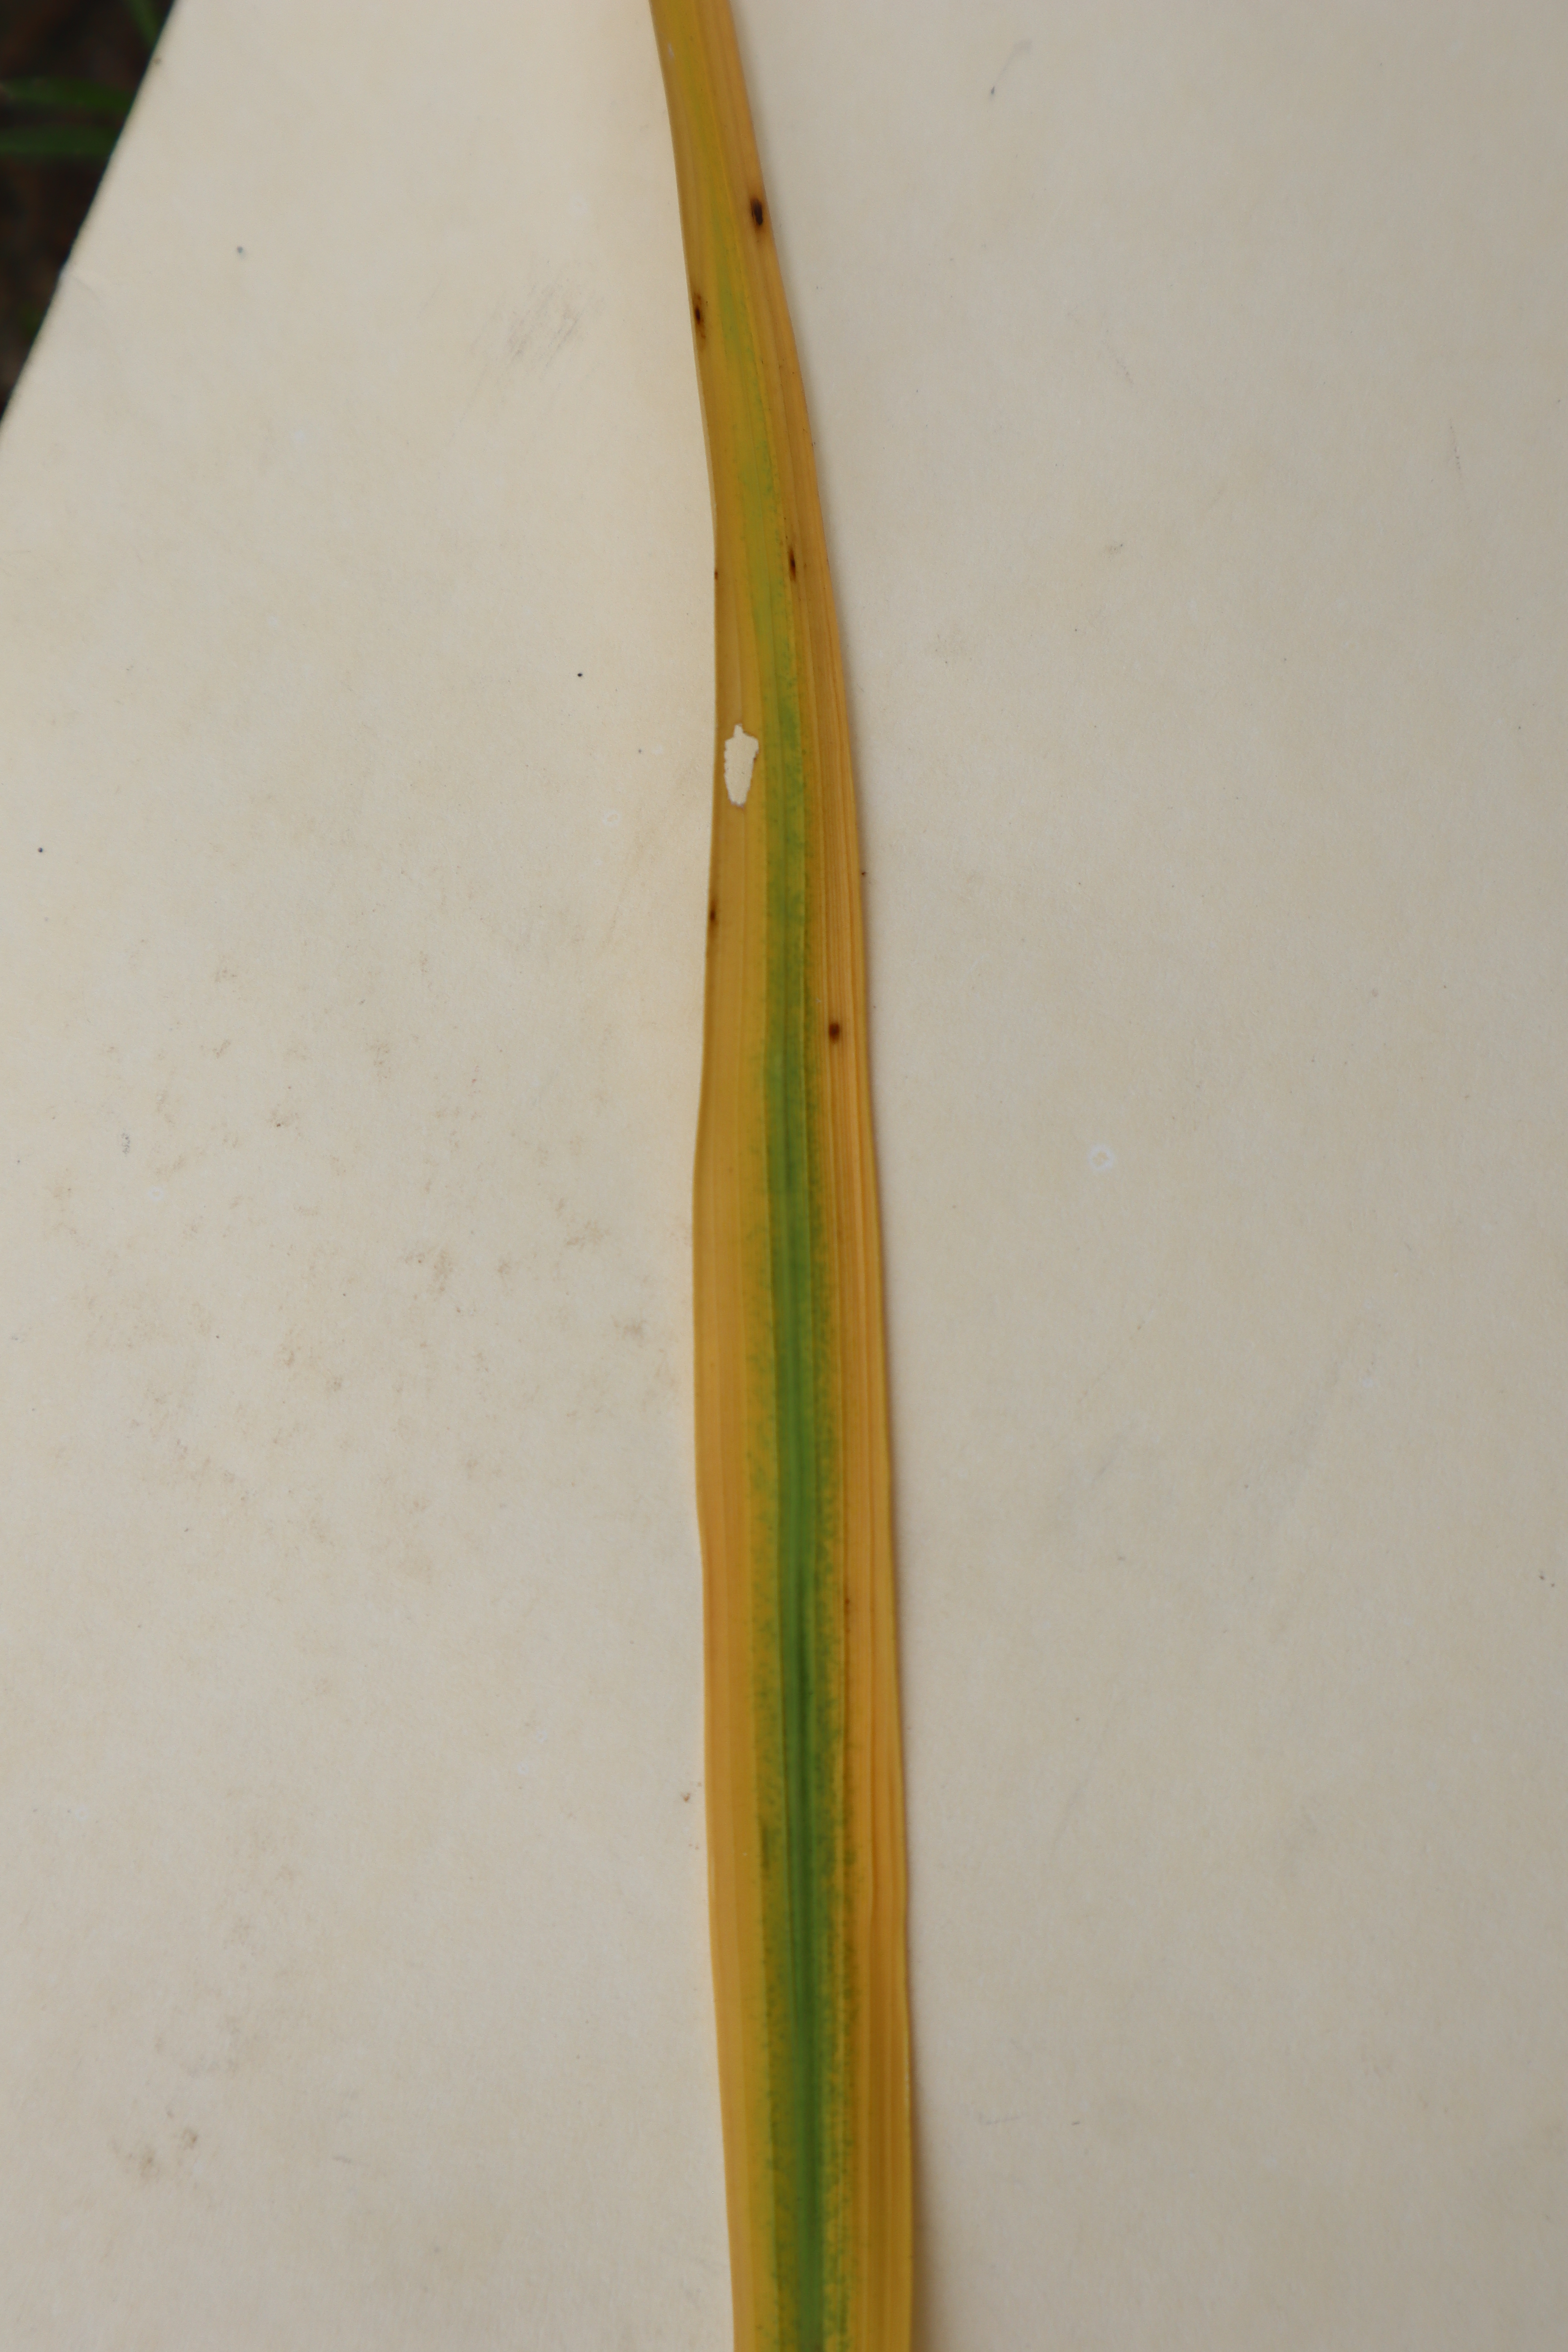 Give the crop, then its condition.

rice, tungro virus disease
